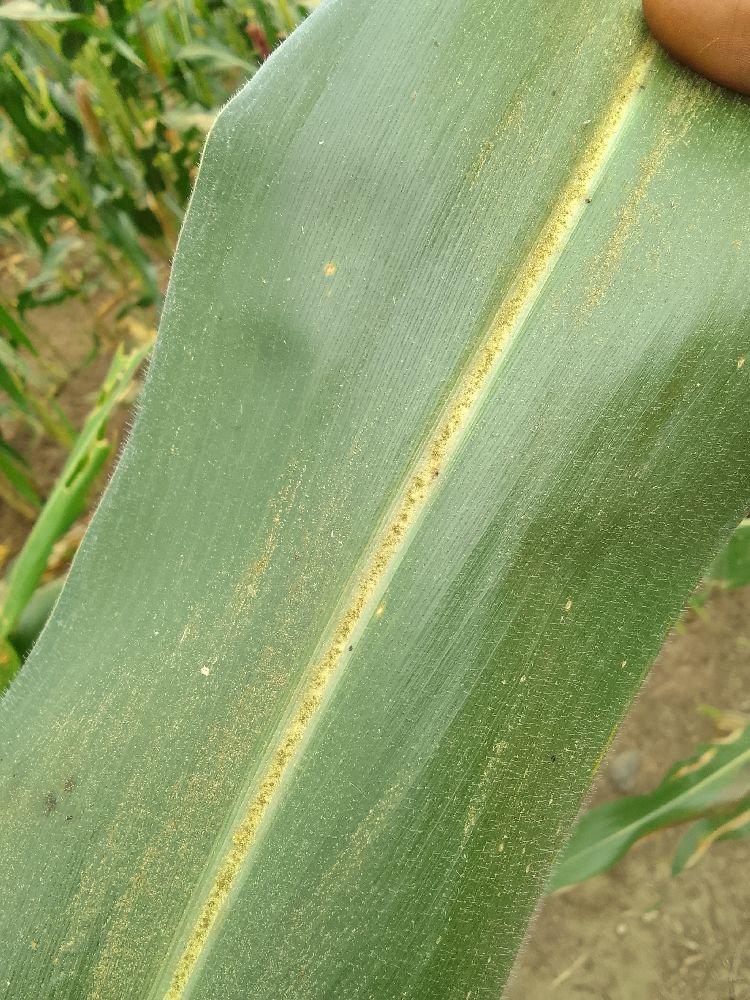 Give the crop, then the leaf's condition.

maize, healthy
